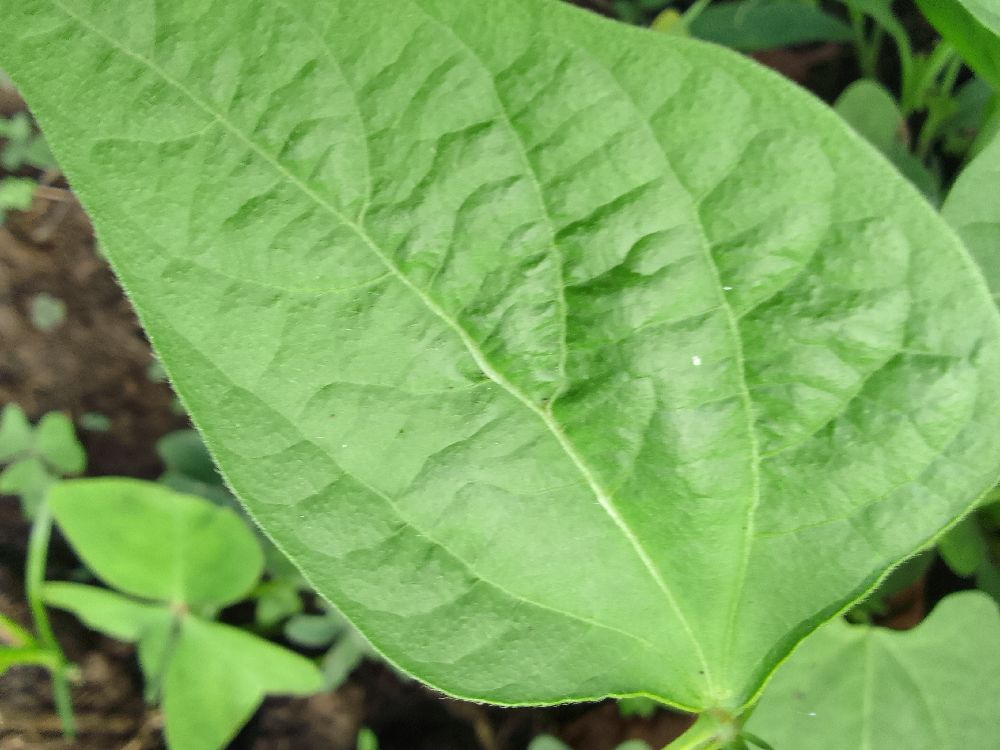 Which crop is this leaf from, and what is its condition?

common bean, healthy
